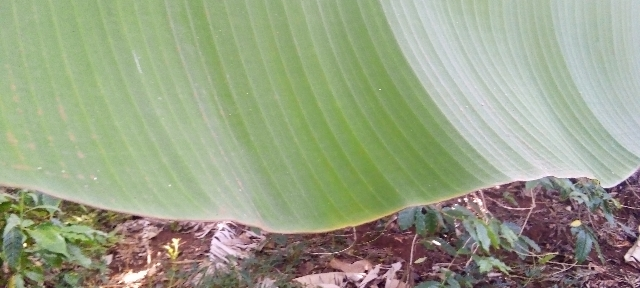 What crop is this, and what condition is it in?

banana, healthy
